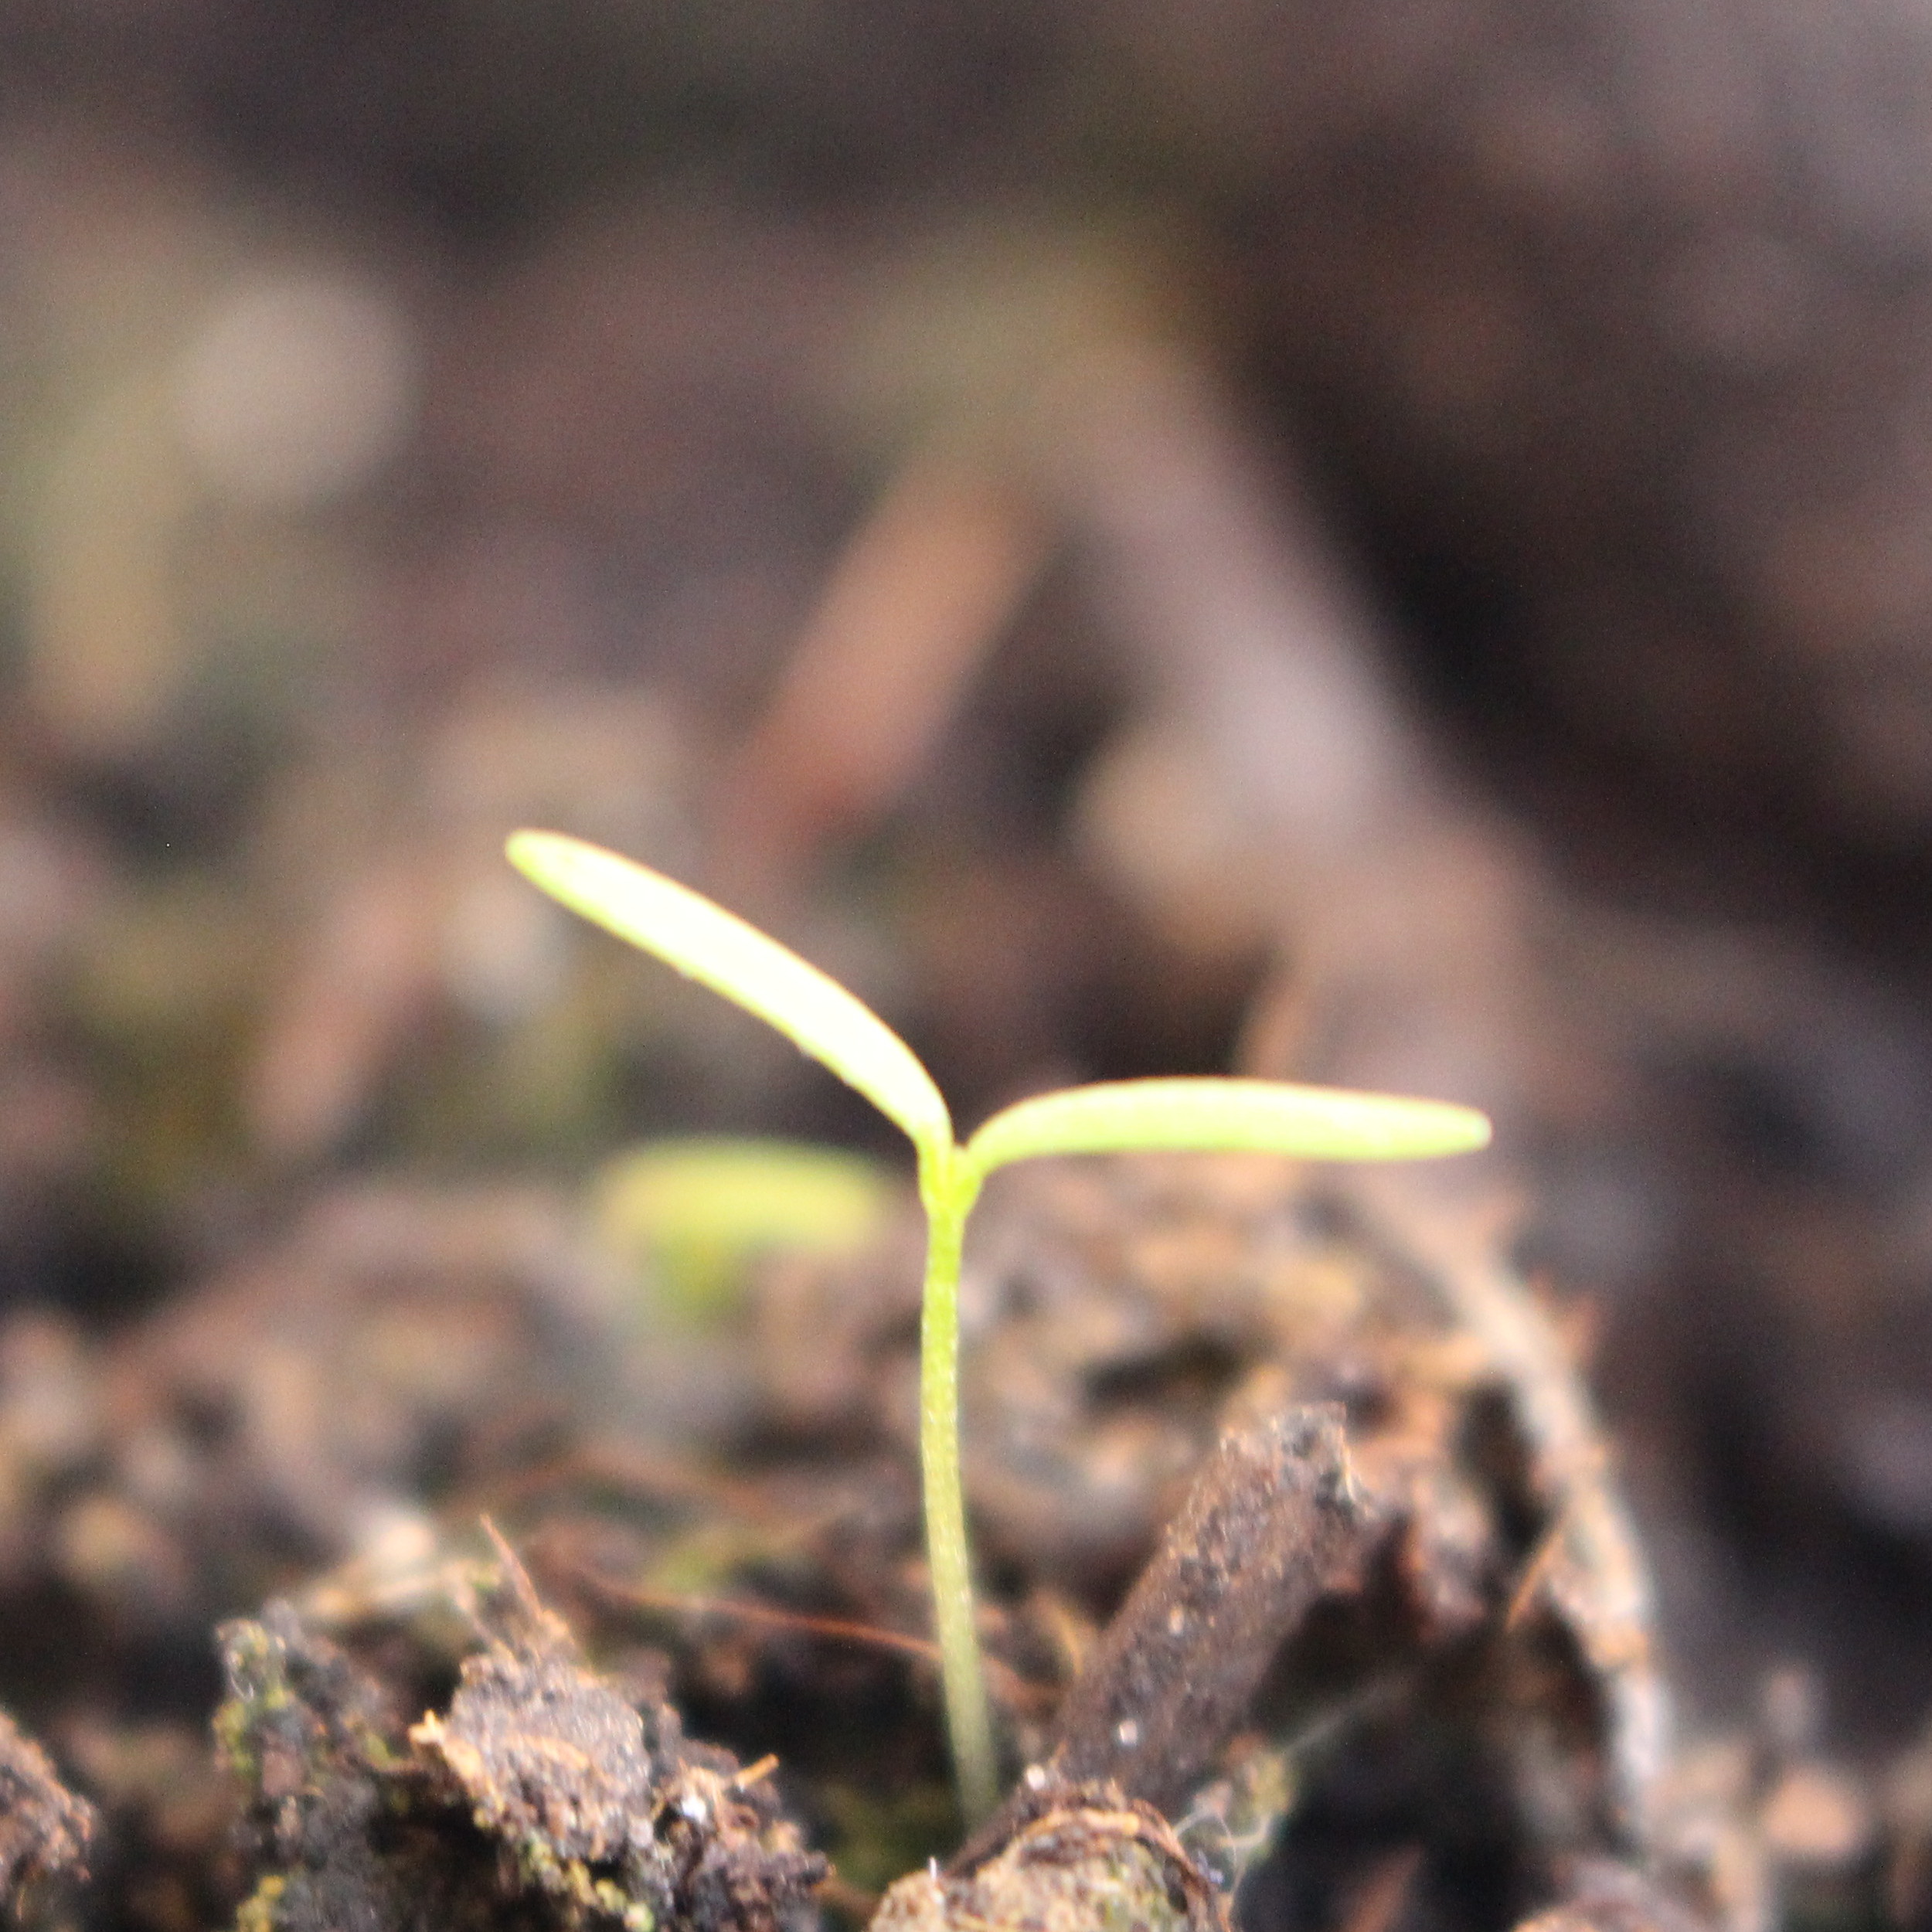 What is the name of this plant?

Papaver rhoeas
